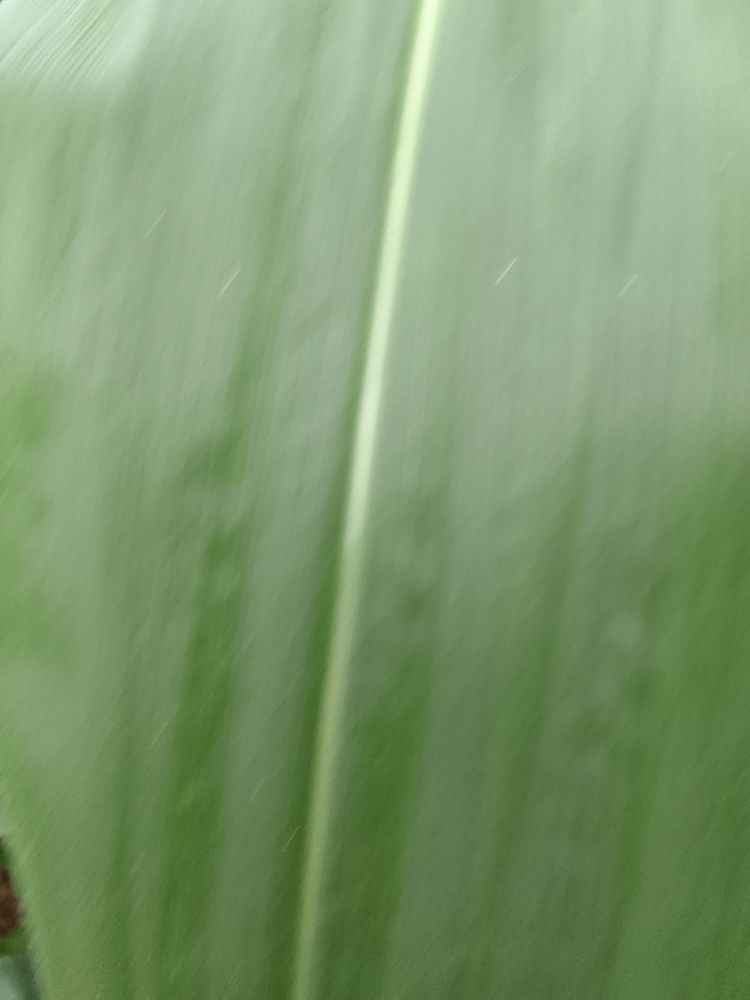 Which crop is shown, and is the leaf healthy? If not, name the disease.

maize, healthy
